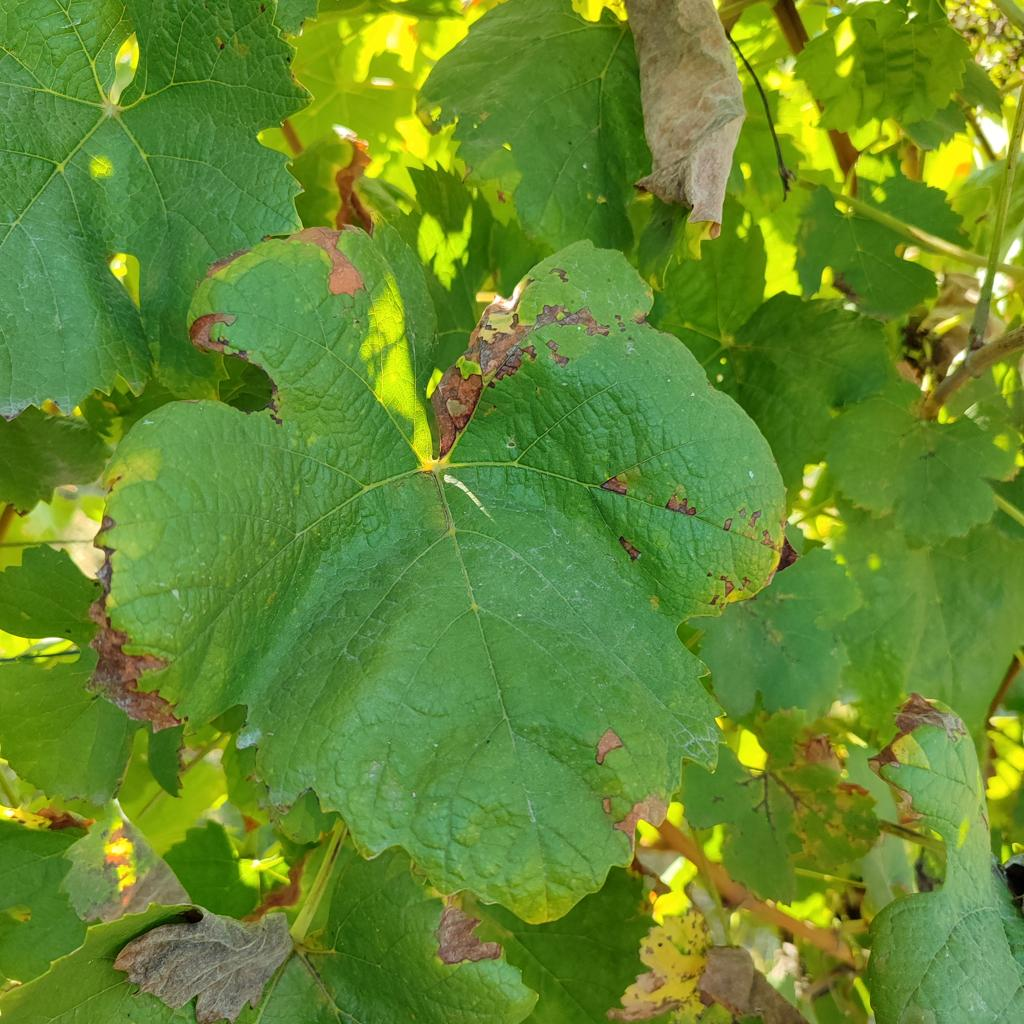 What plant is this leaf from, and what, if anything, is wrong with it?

grapevine, downy mildew
